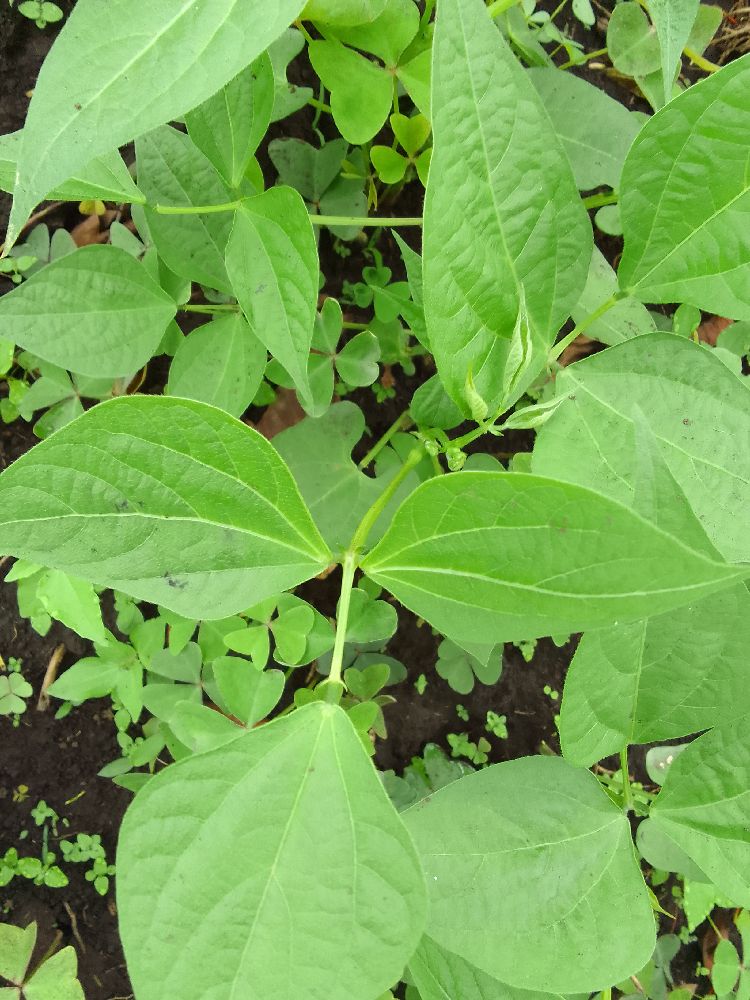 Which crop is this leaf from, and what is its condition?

common bean, healthy
